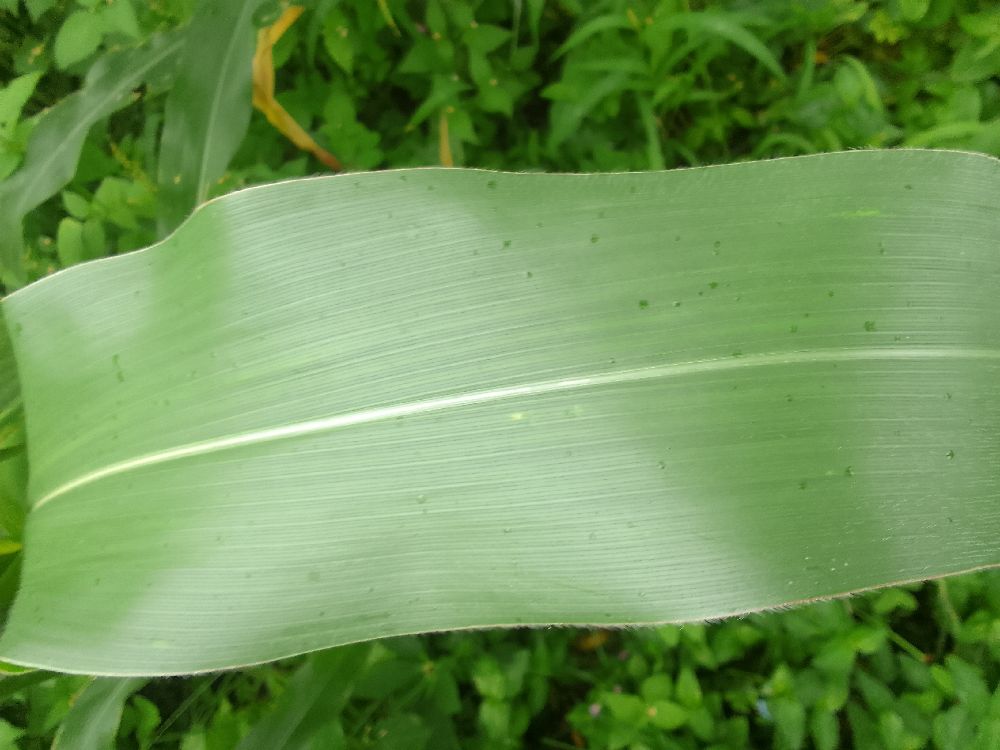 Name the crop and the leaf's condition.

maize, healthy
